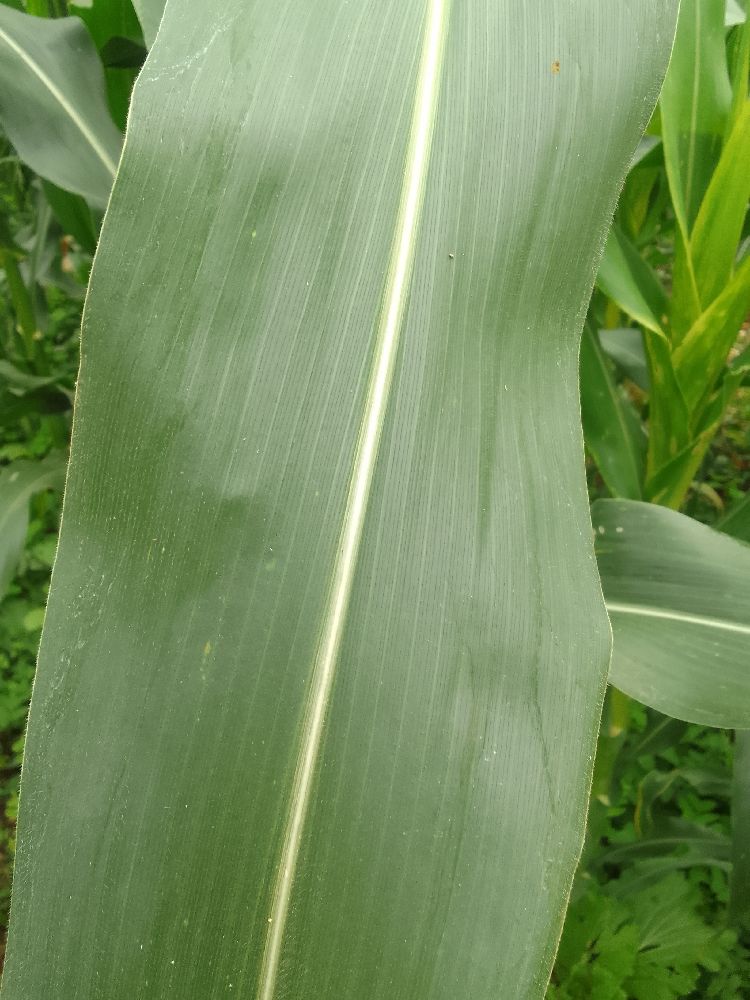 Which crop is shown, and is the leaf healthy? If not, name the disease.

maize, healthy
